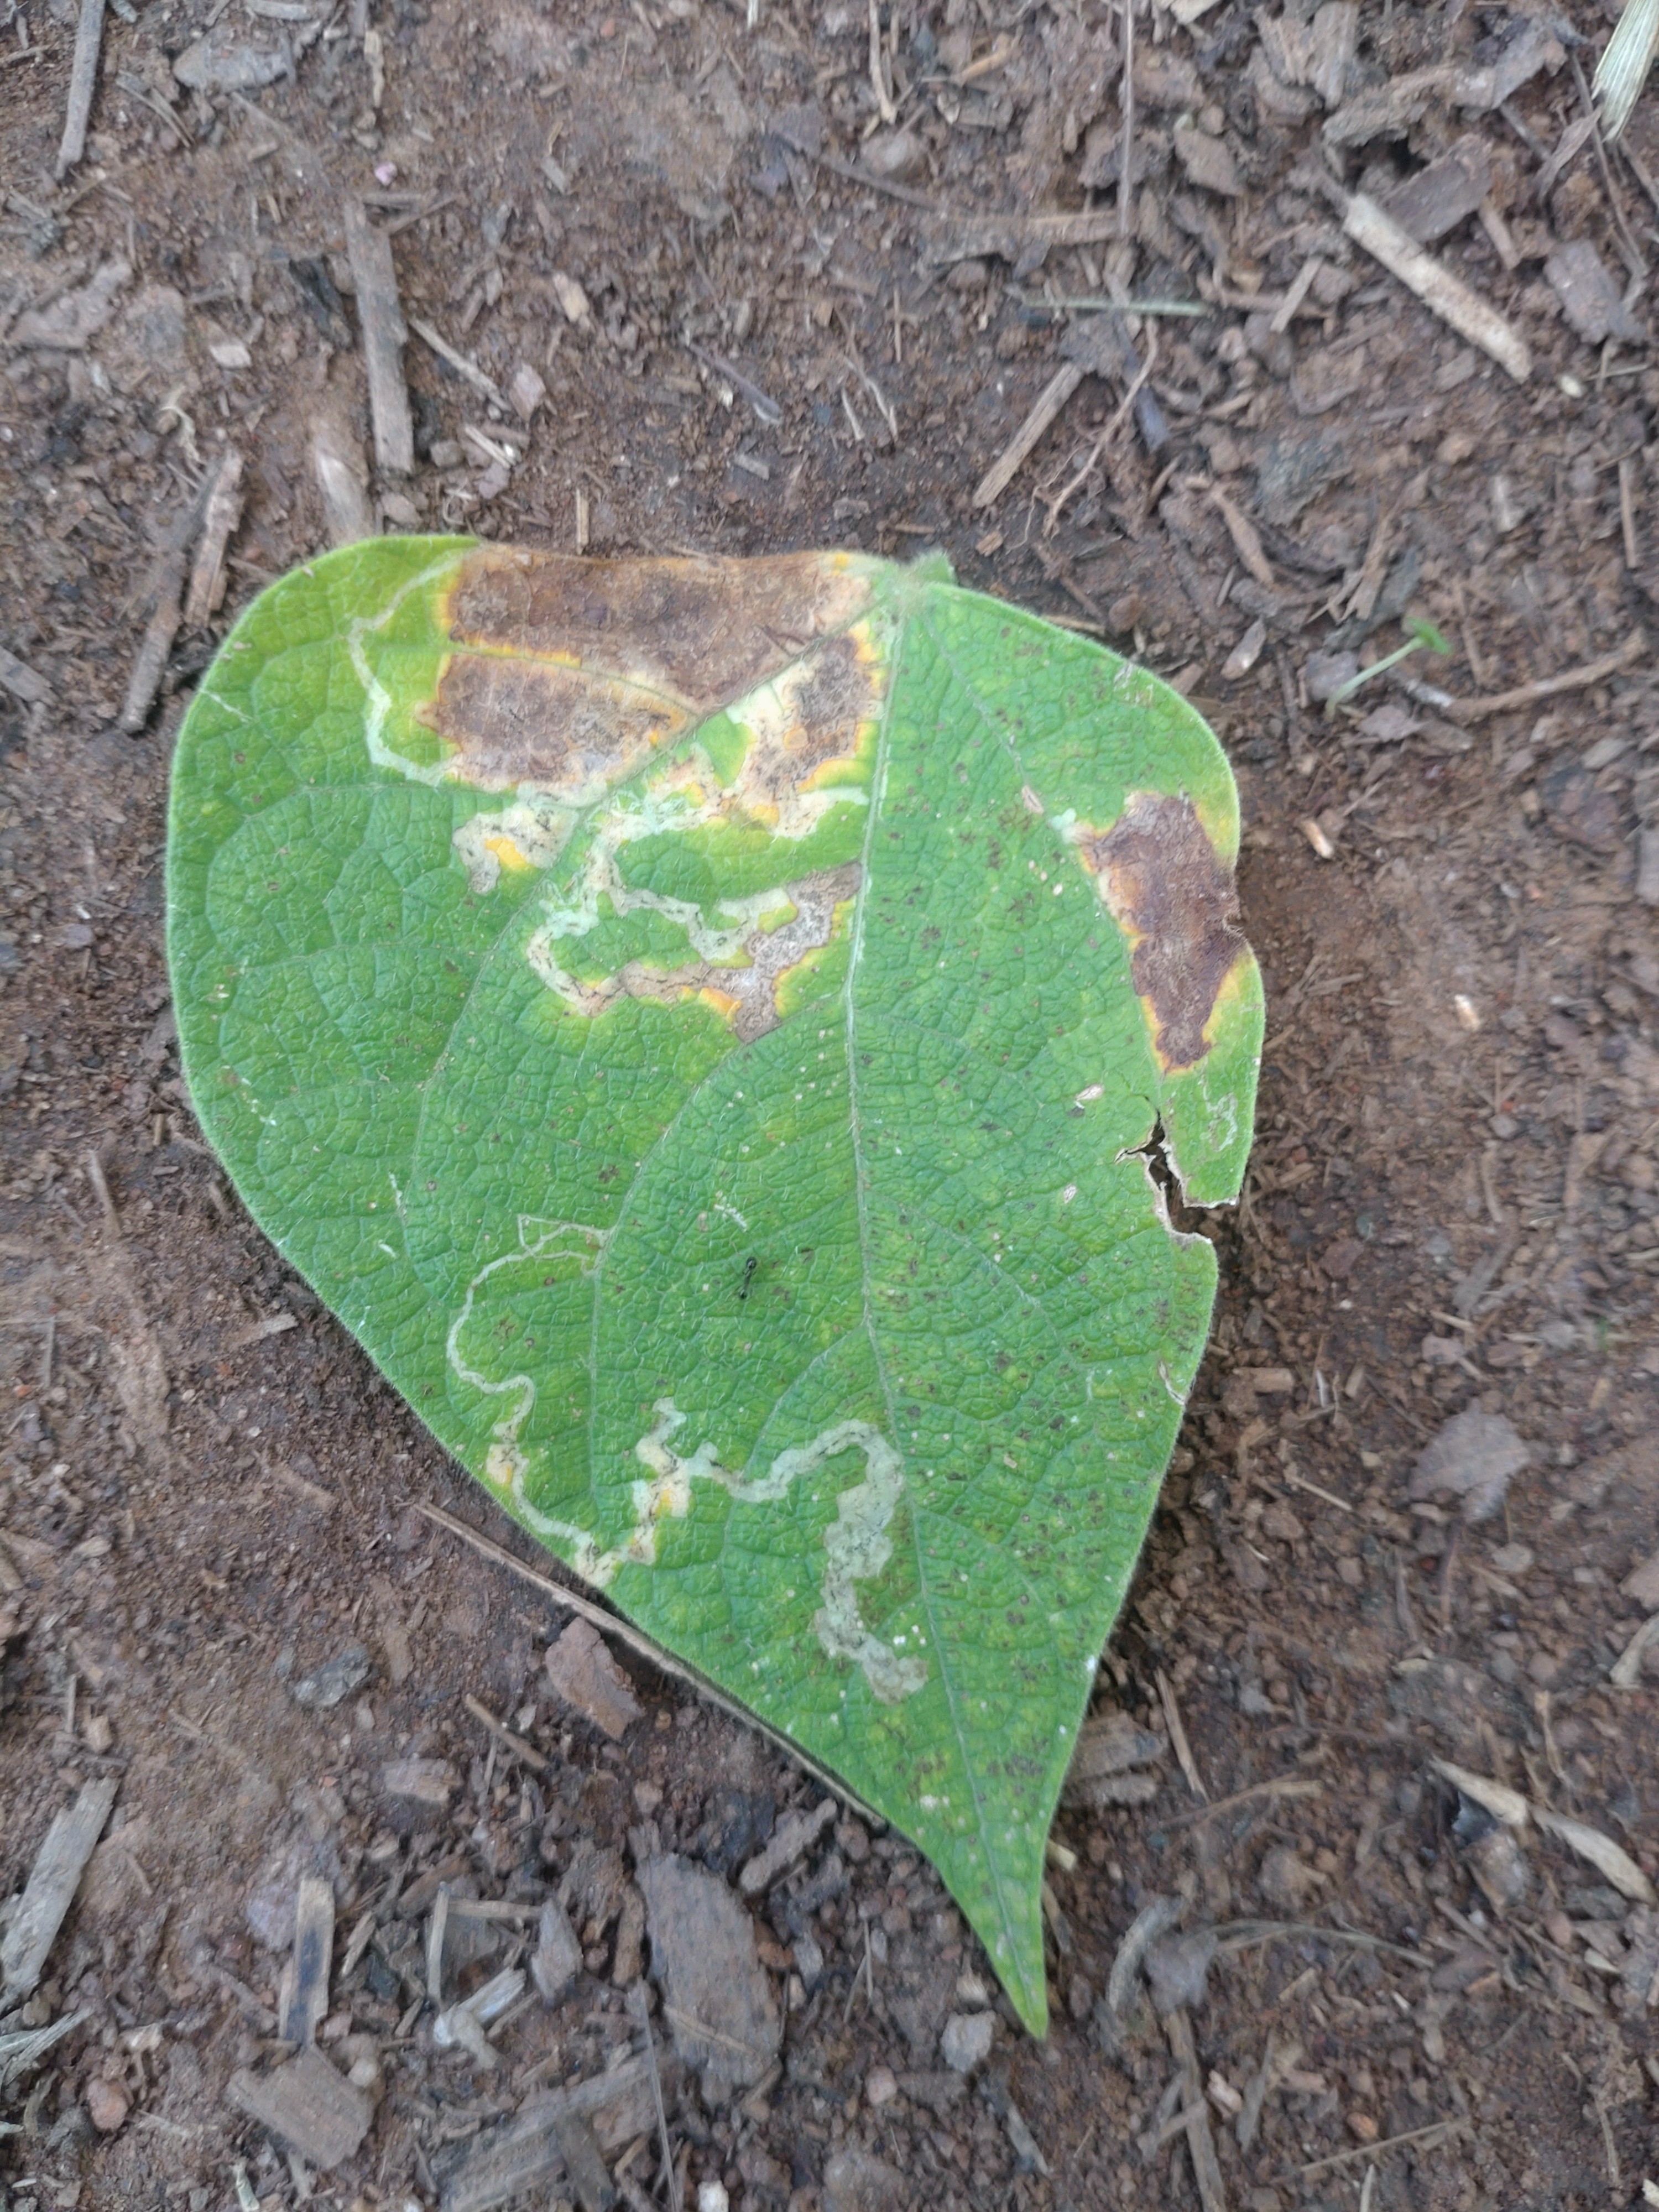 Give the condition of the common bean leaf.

anthracnose
